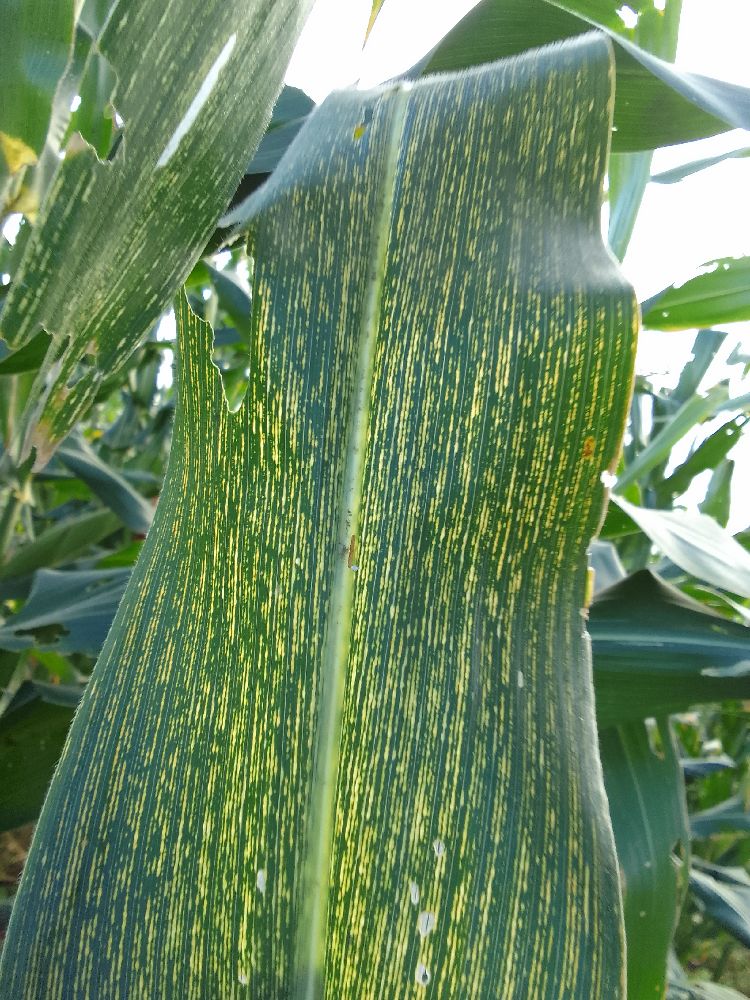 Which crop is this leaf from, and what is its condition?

maize, maize streak virus
